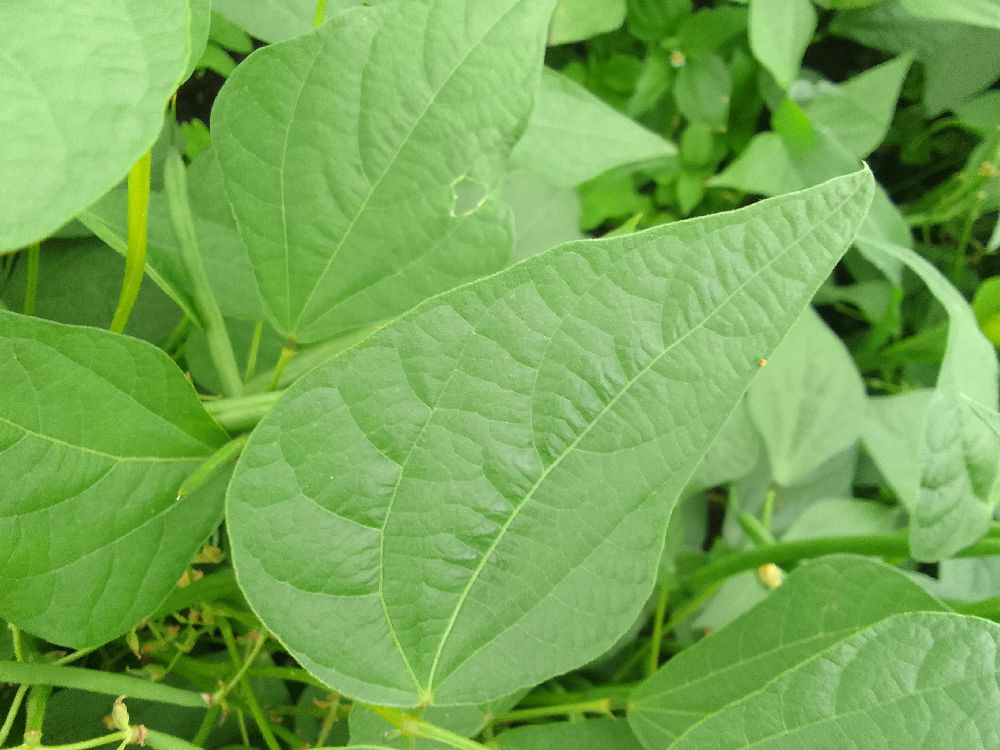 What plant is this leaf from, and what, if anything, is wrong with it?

common bean, healthy
